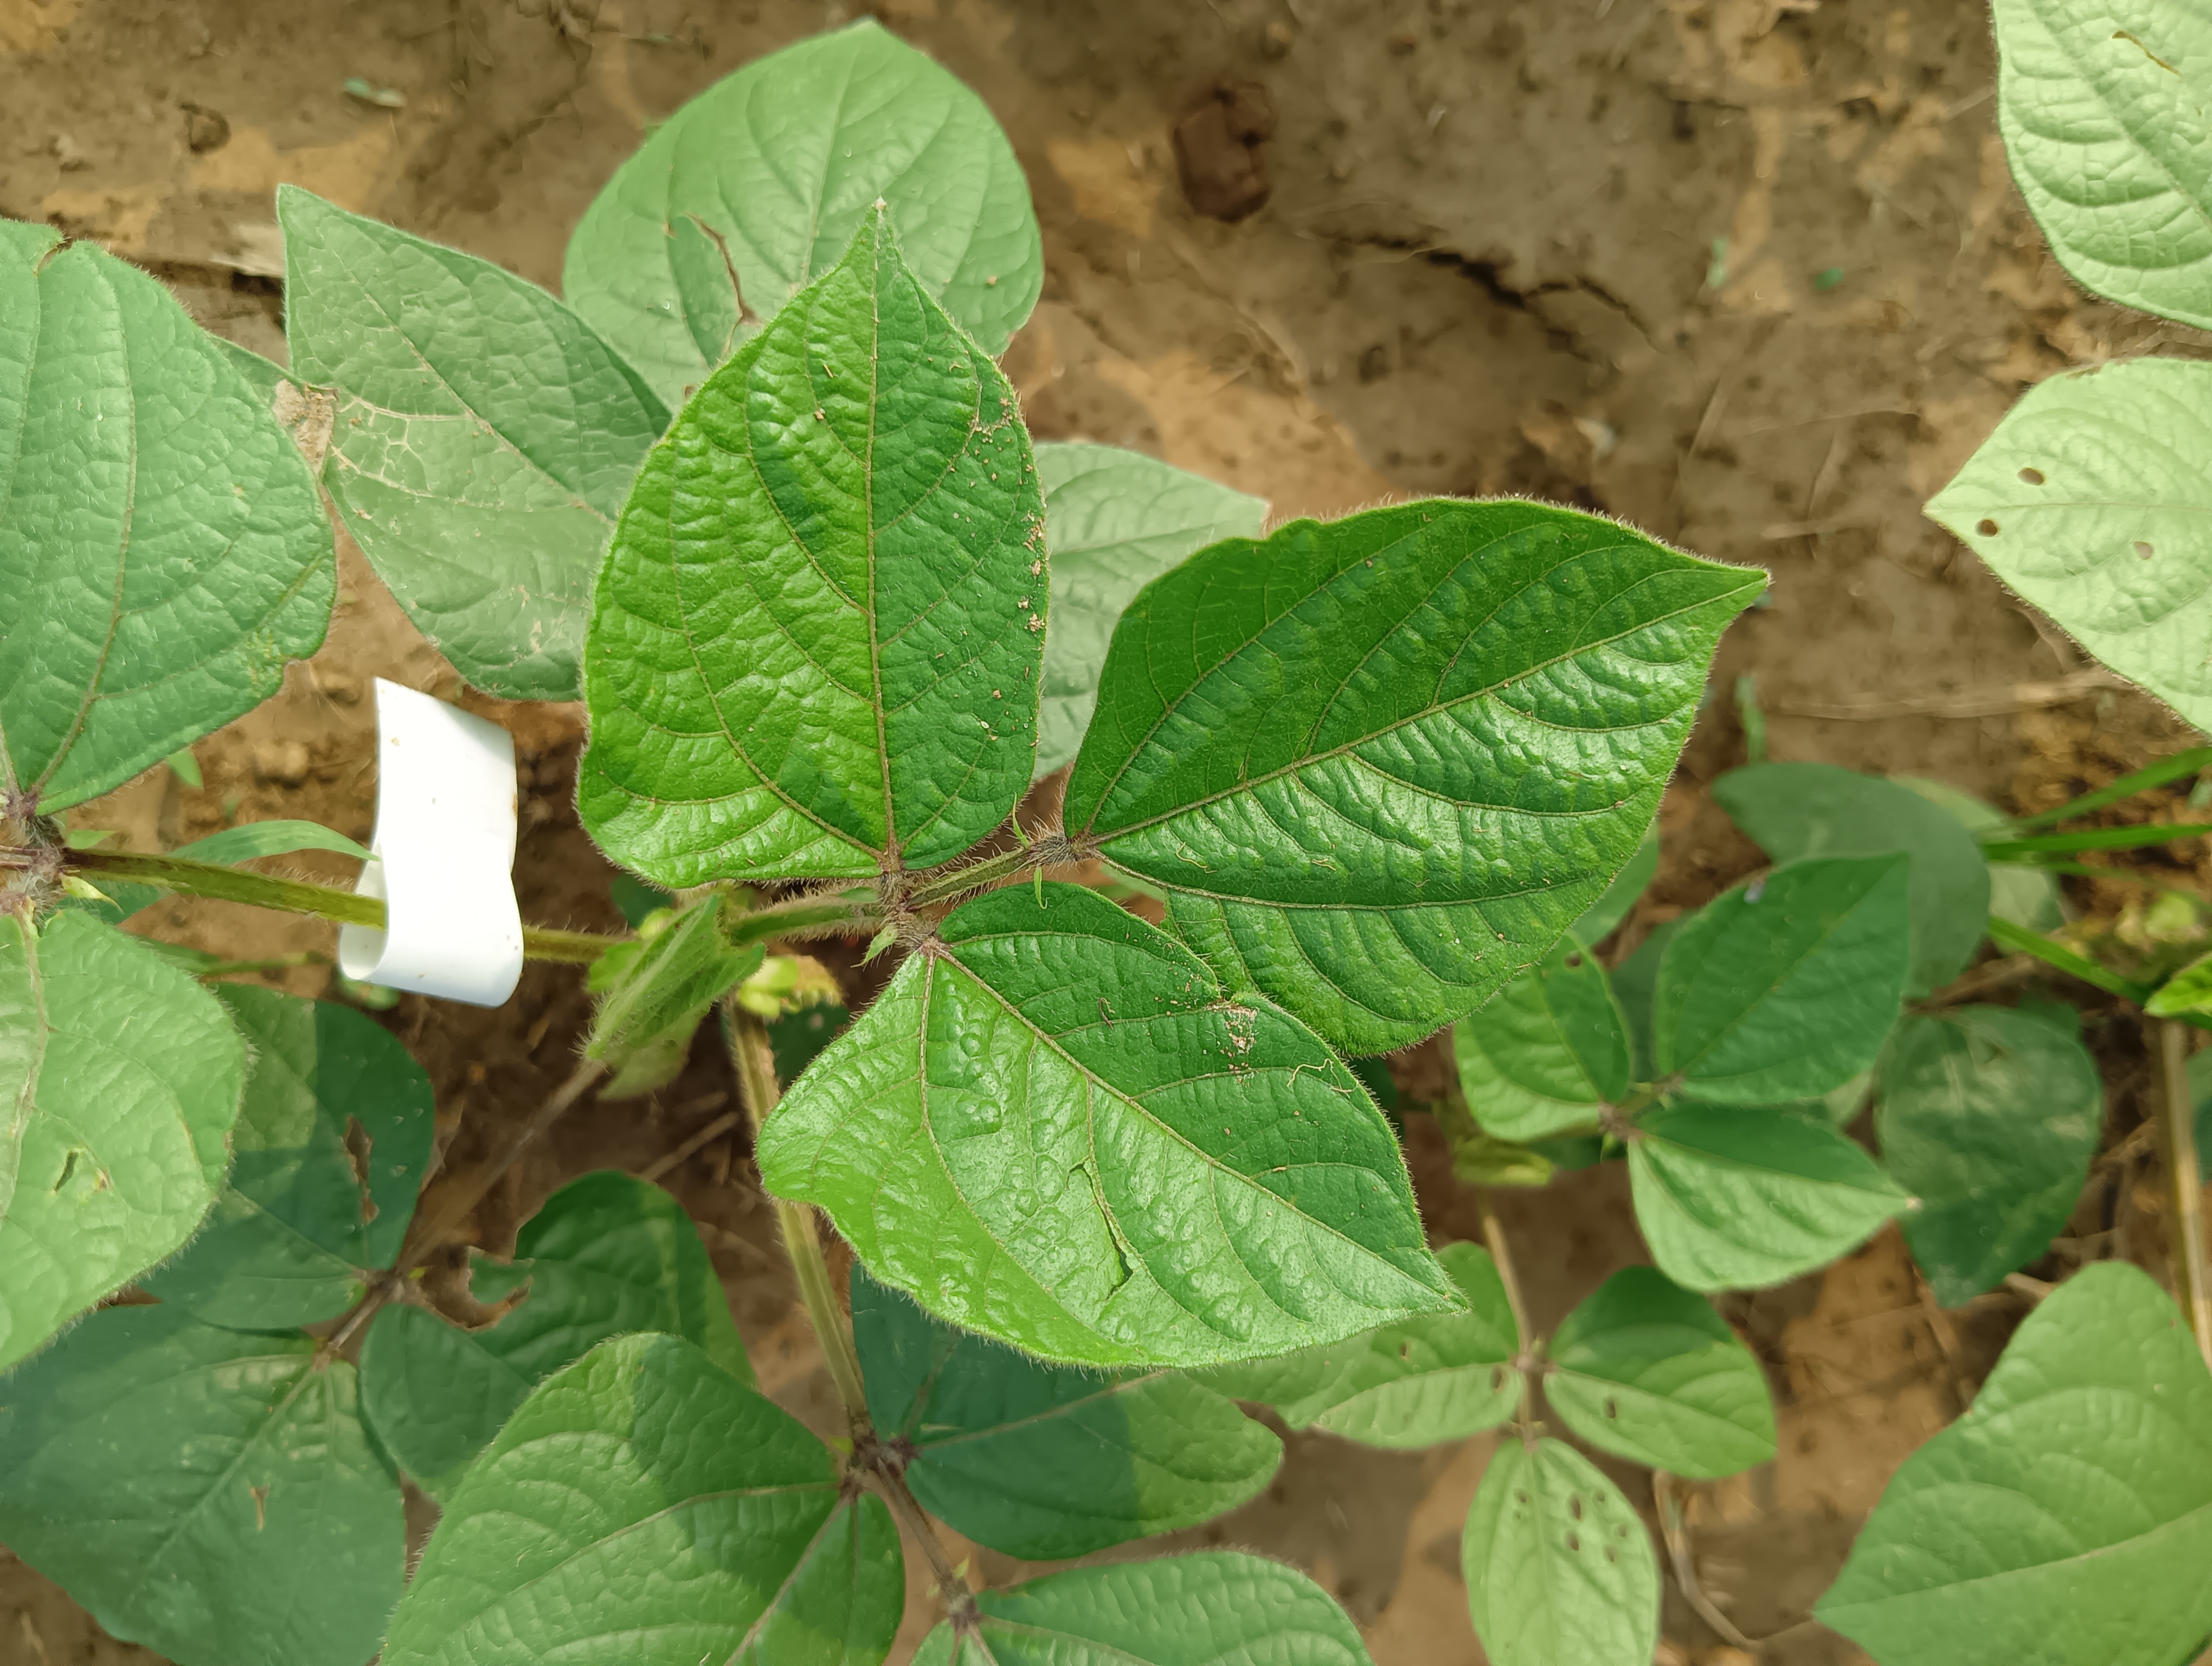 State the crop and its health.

mungbean, healthy
